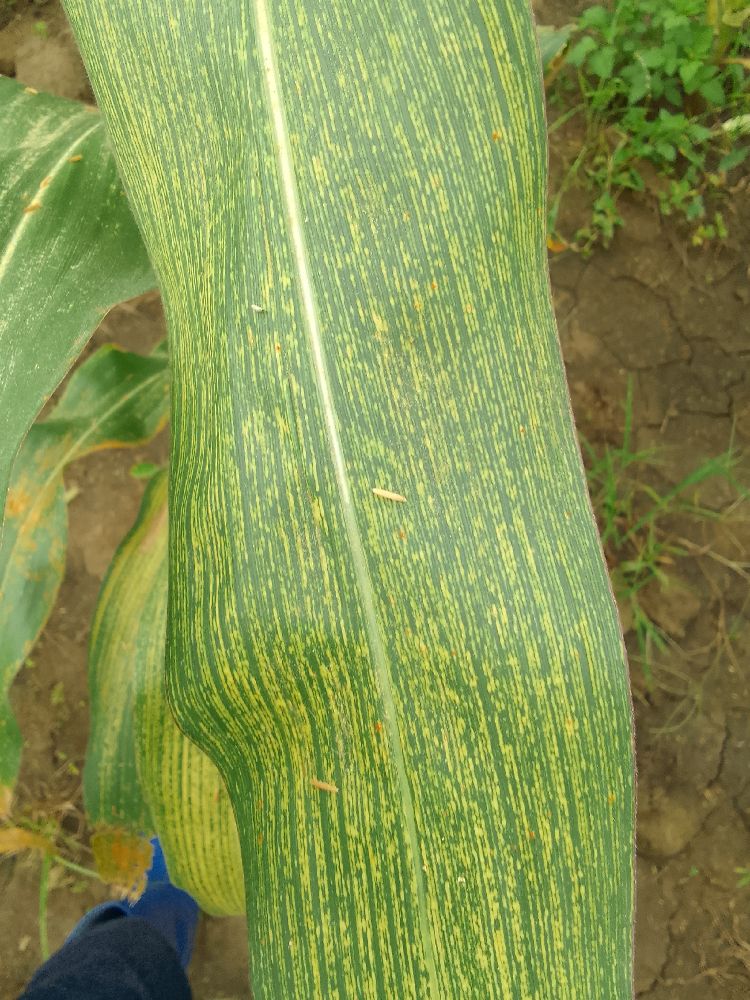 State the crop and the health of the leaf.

maize, maize streak virus
